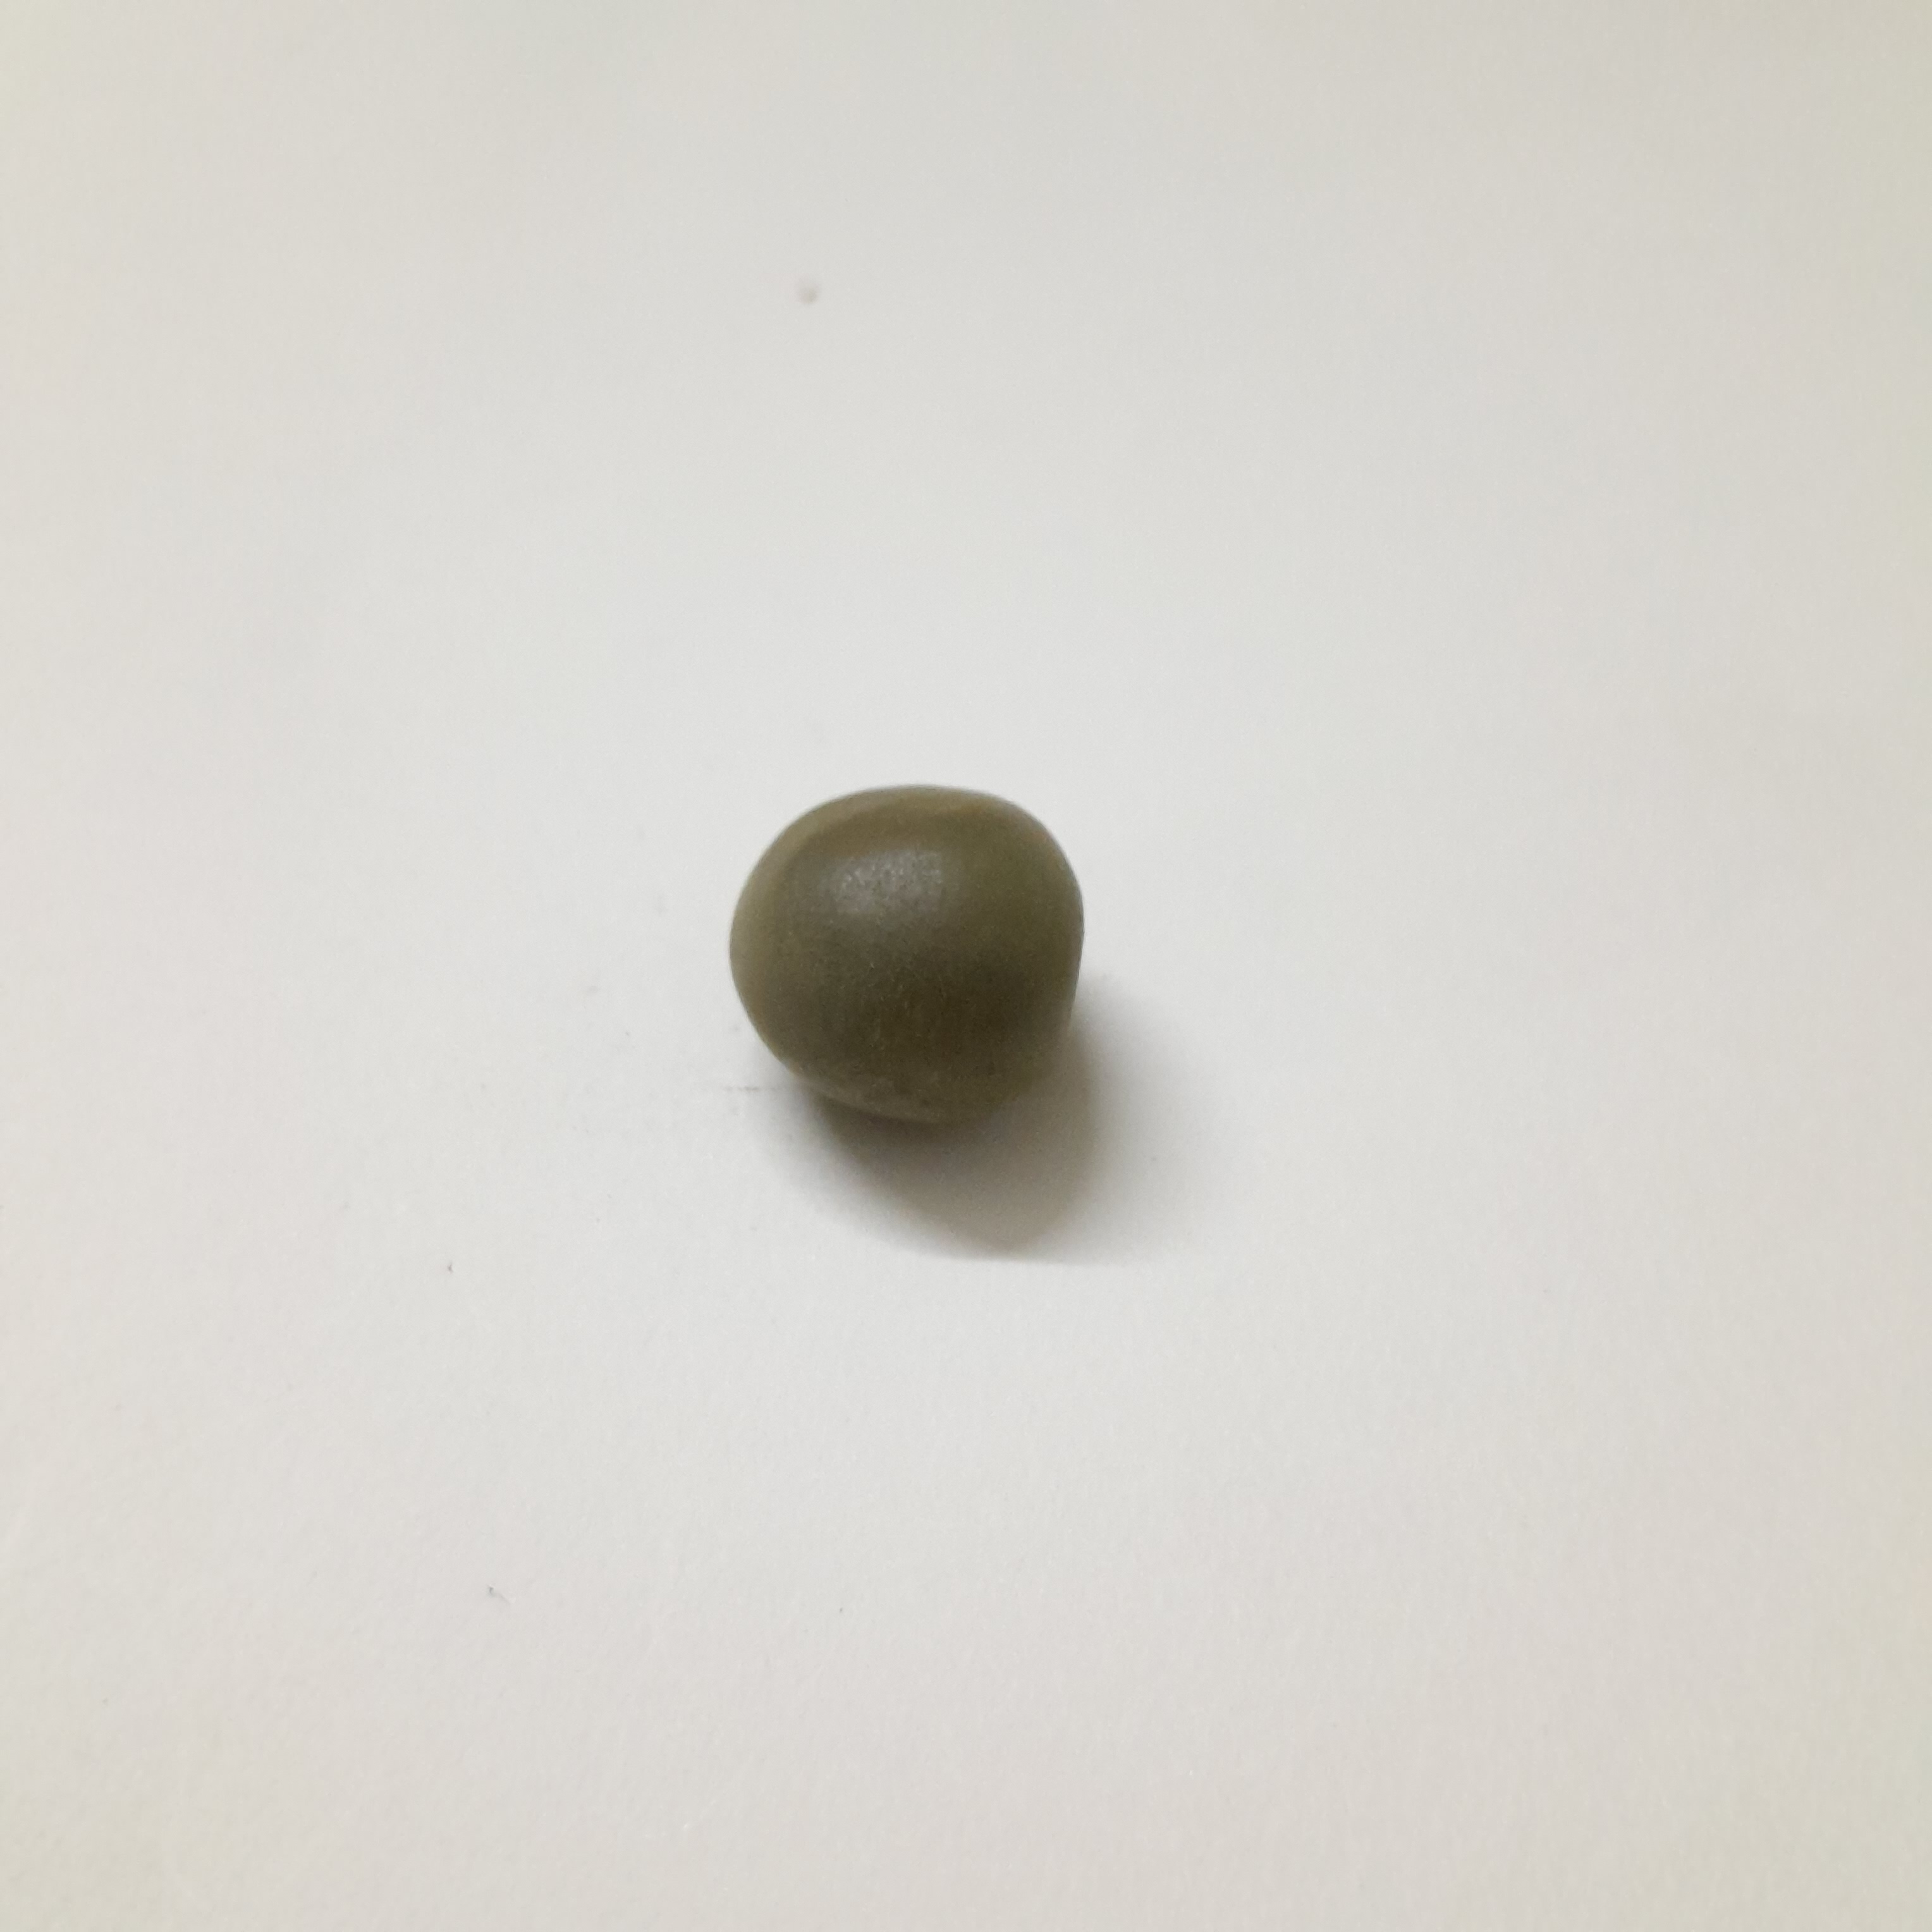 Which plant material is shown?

sagargota
